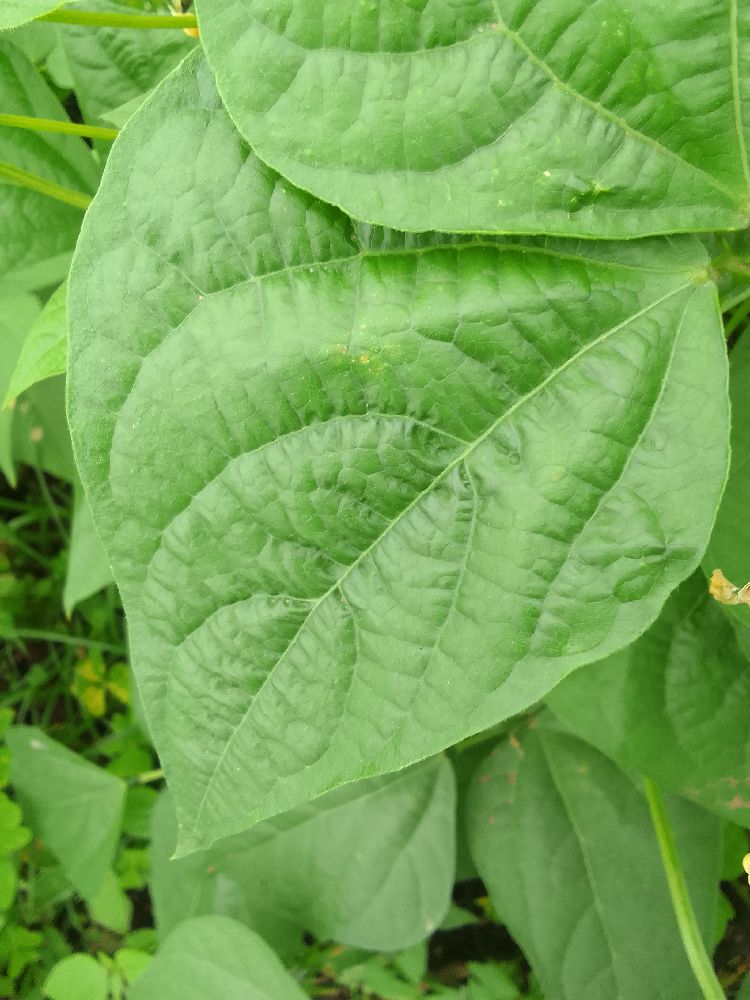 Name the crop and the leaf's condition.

common bean, healthy
